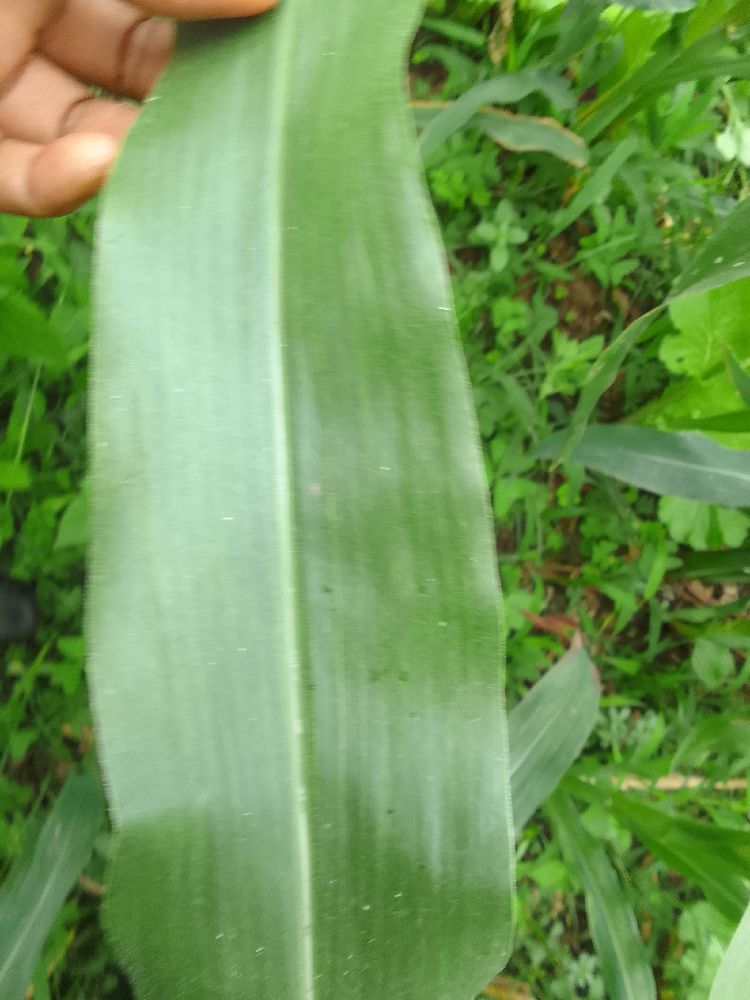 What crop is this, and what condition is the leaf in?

maize, healthy
